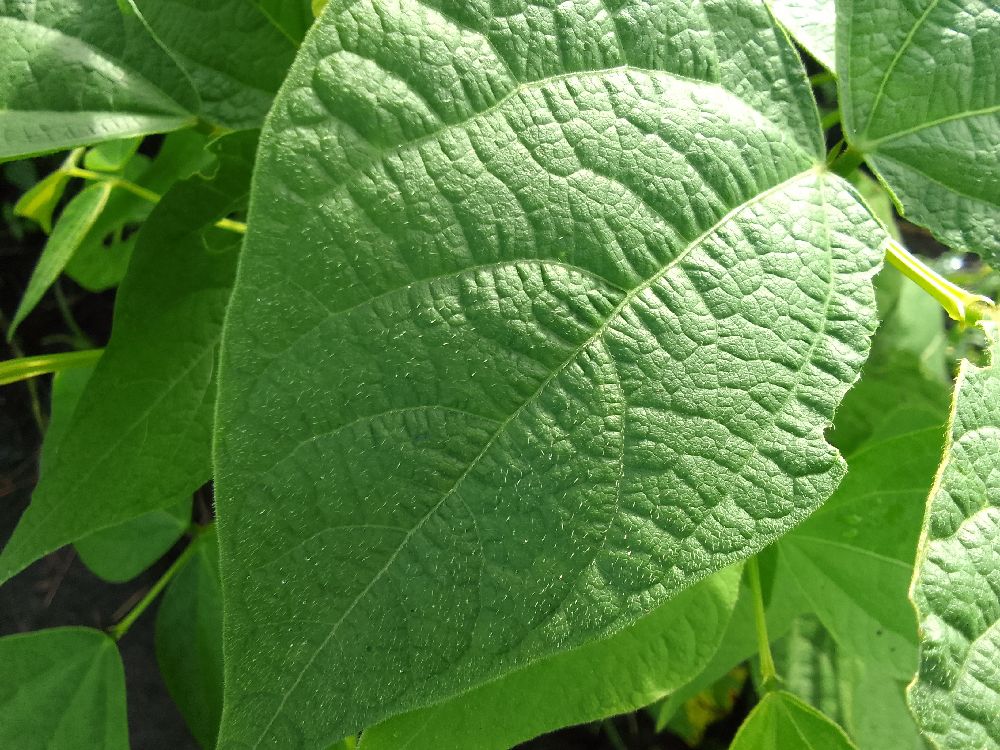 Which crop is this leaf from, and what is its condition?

common bean, healthy
